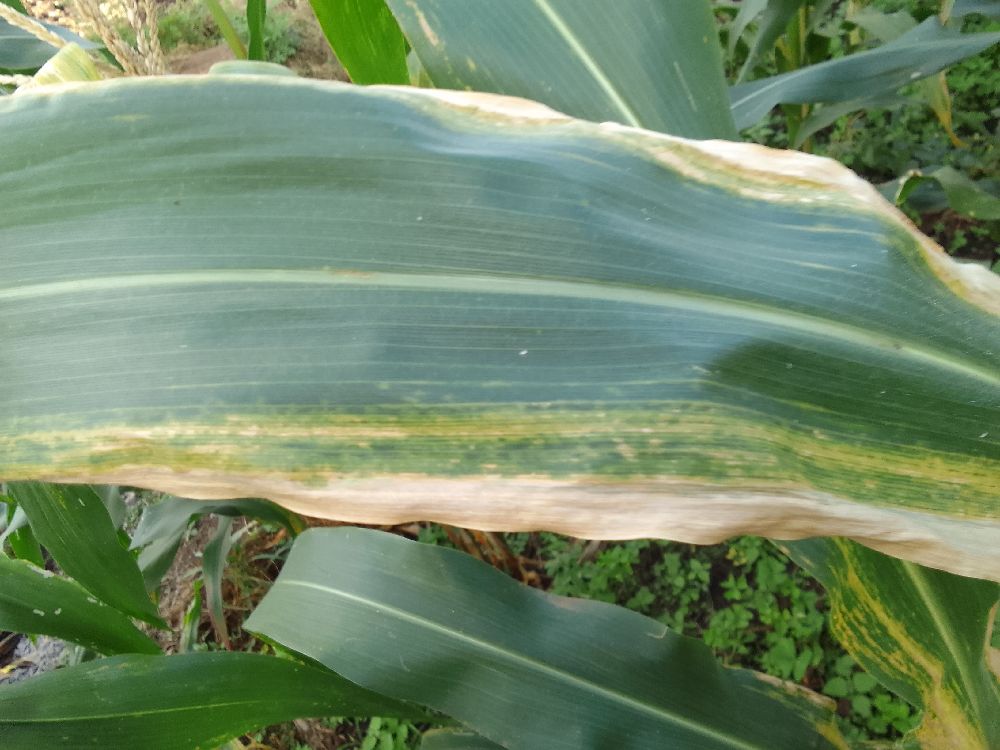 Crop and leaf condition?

maize, maize lethal necrosis
